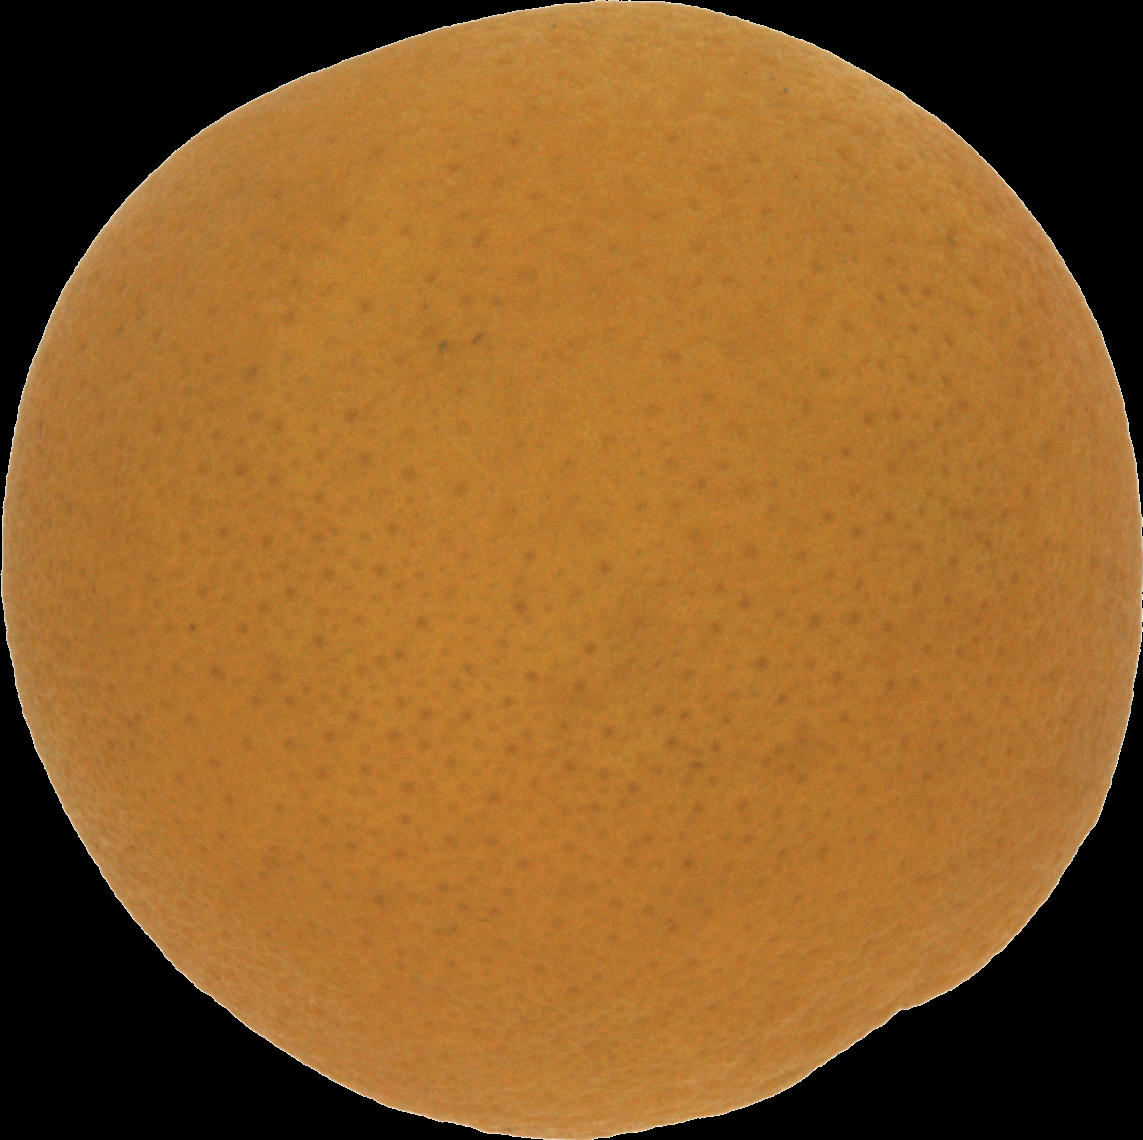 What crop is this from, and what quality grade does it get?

orange, good
